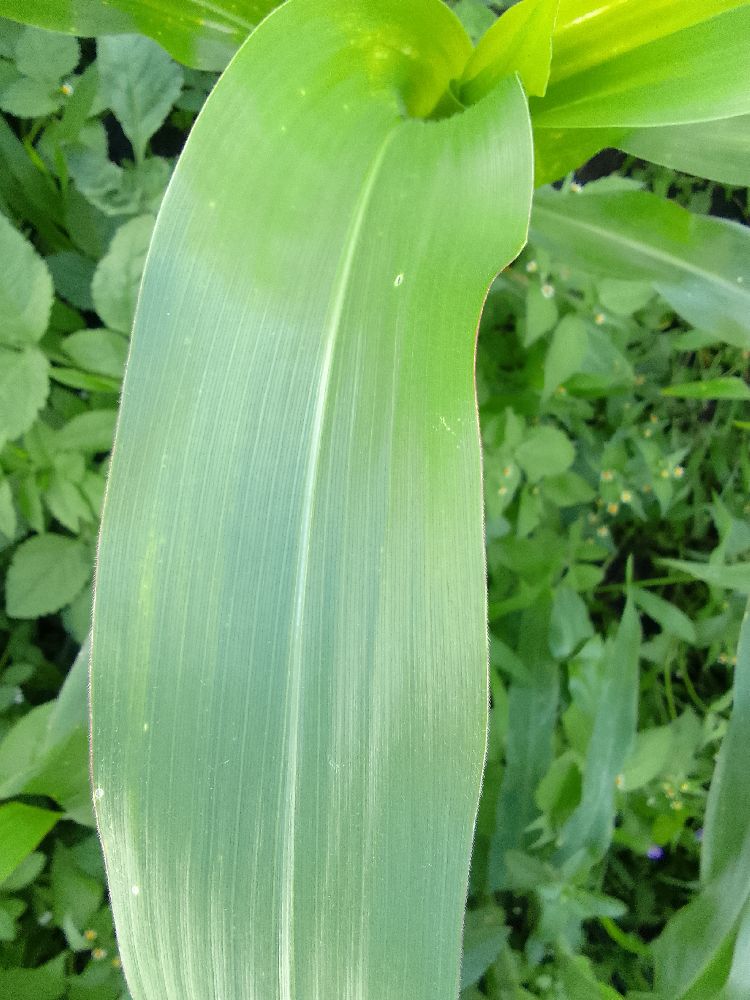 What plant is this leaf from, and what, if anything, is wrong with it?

maize, healthy
